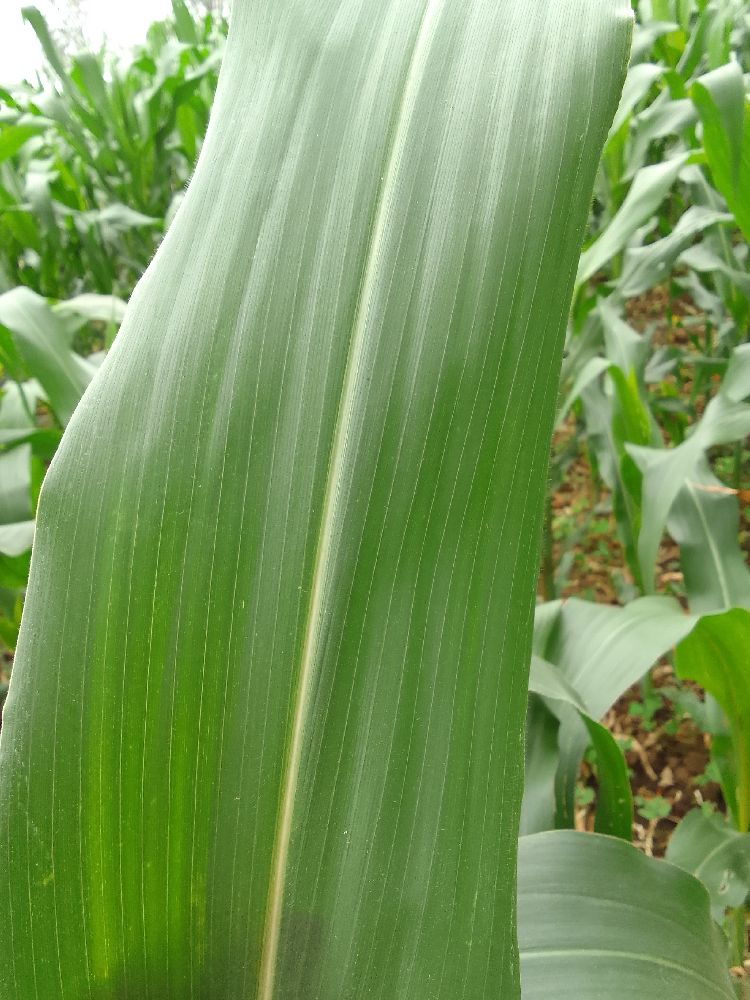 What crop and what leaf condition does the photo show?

maize, healthy
